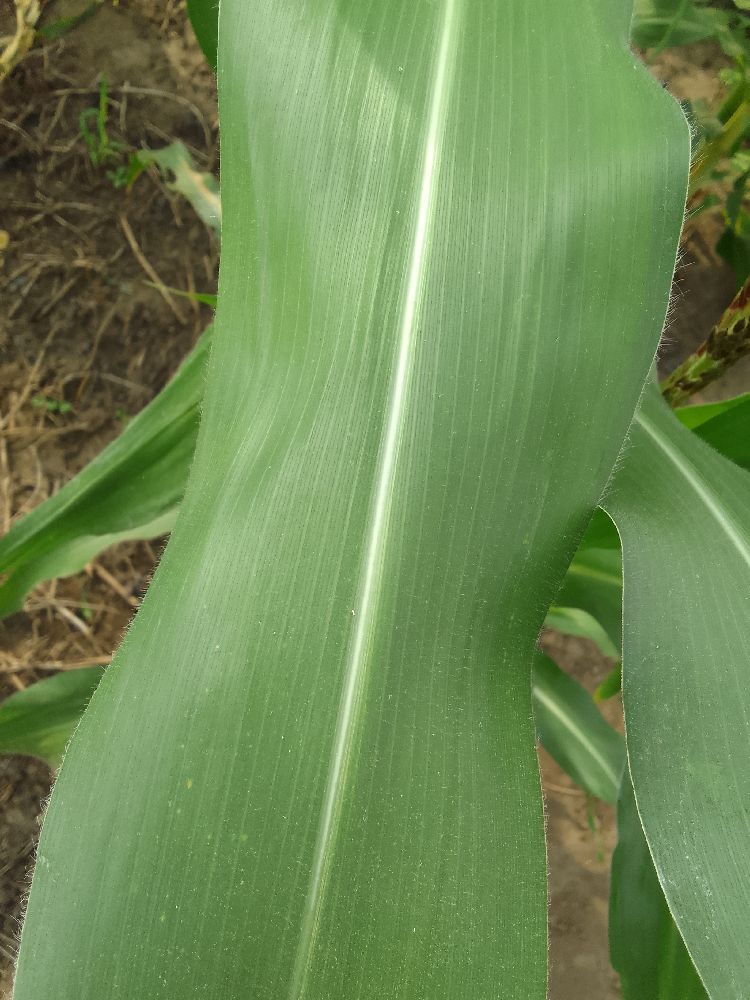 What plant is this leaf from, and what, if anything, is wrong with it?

maize, healthy
